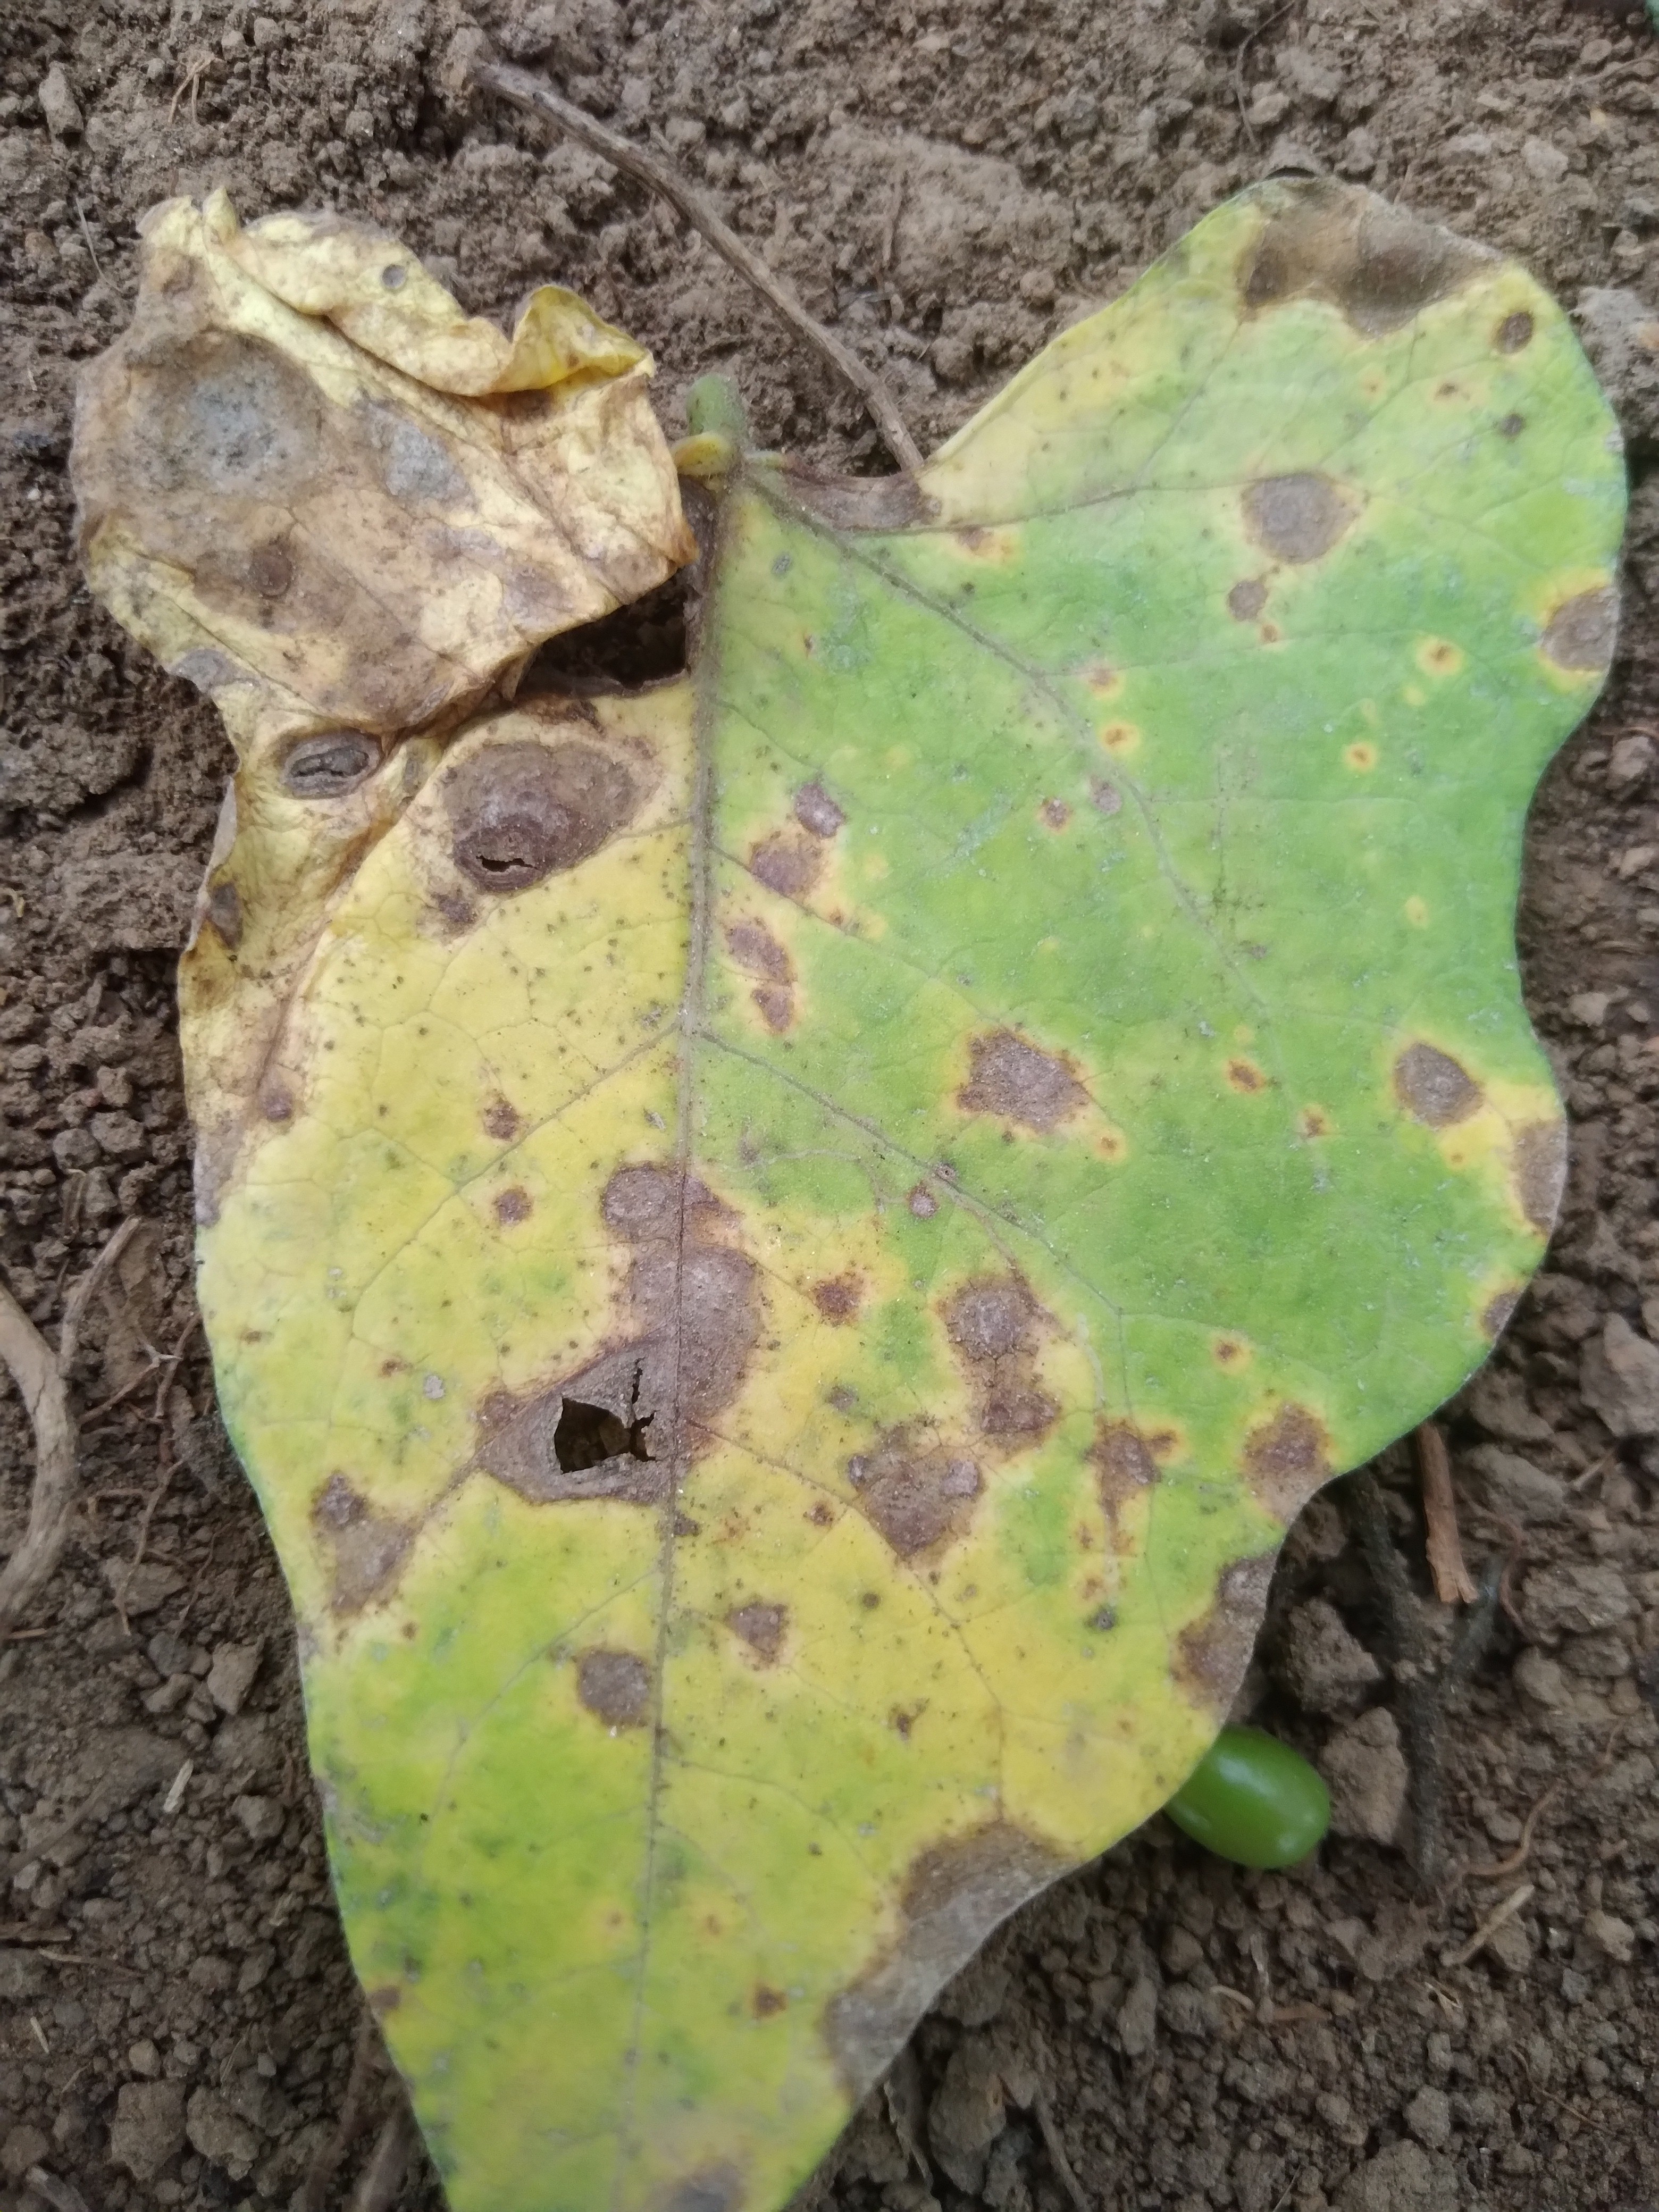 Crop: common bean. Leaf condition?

rust
